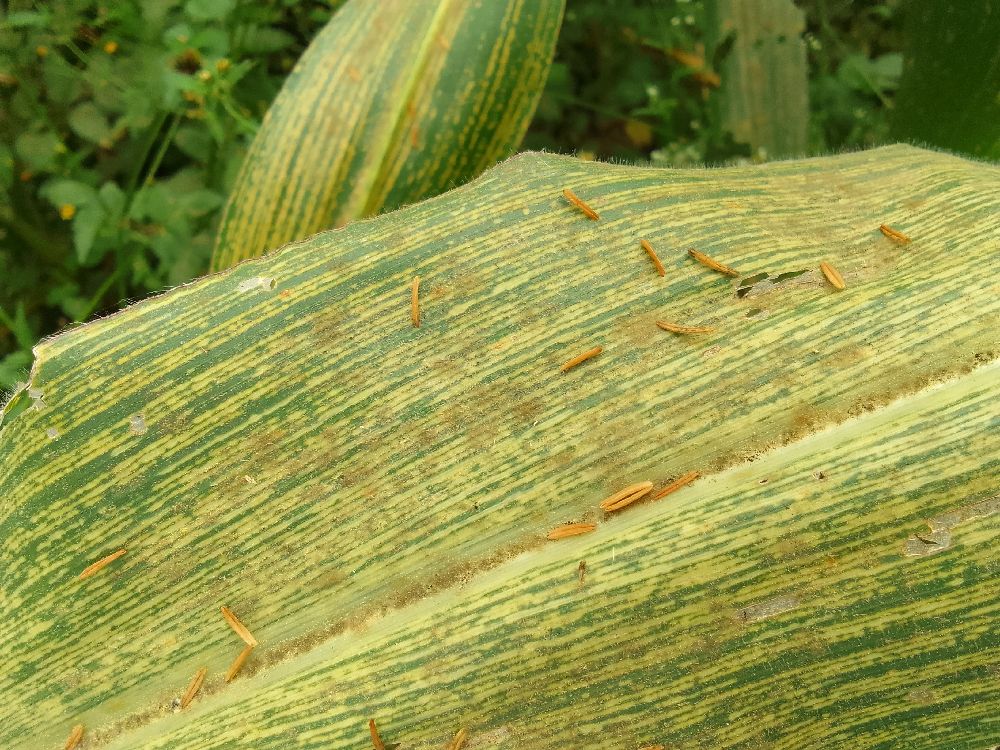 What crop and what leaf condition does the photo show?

maize, maize streak virus
